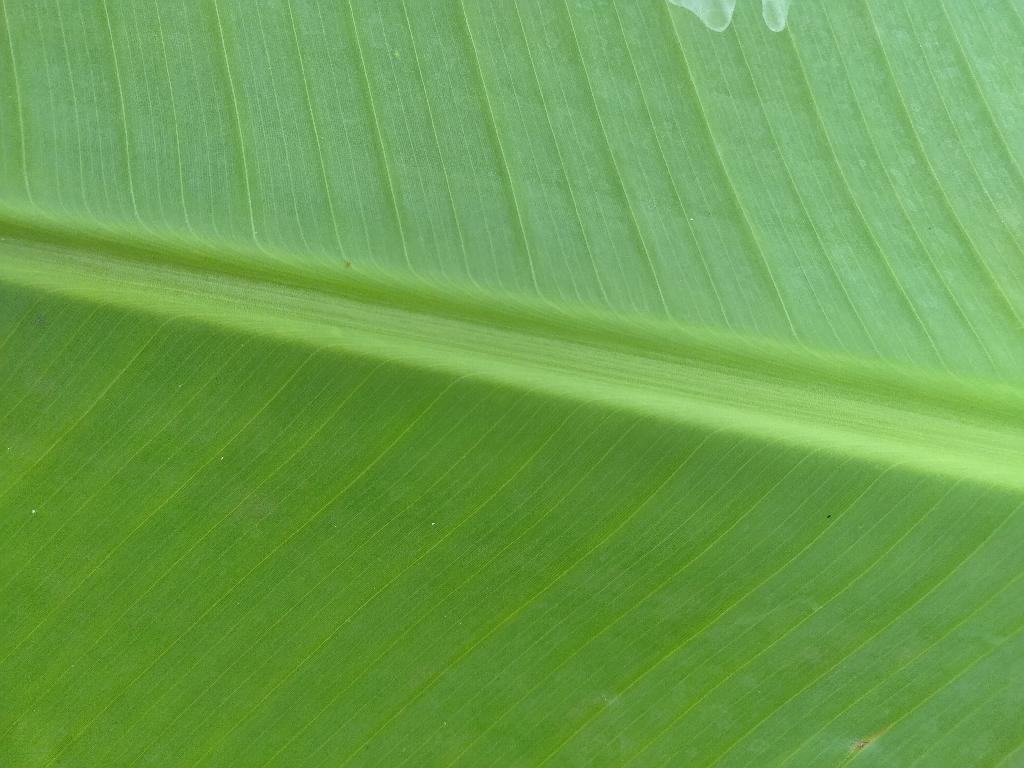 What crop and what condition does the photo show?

banana, healthy
